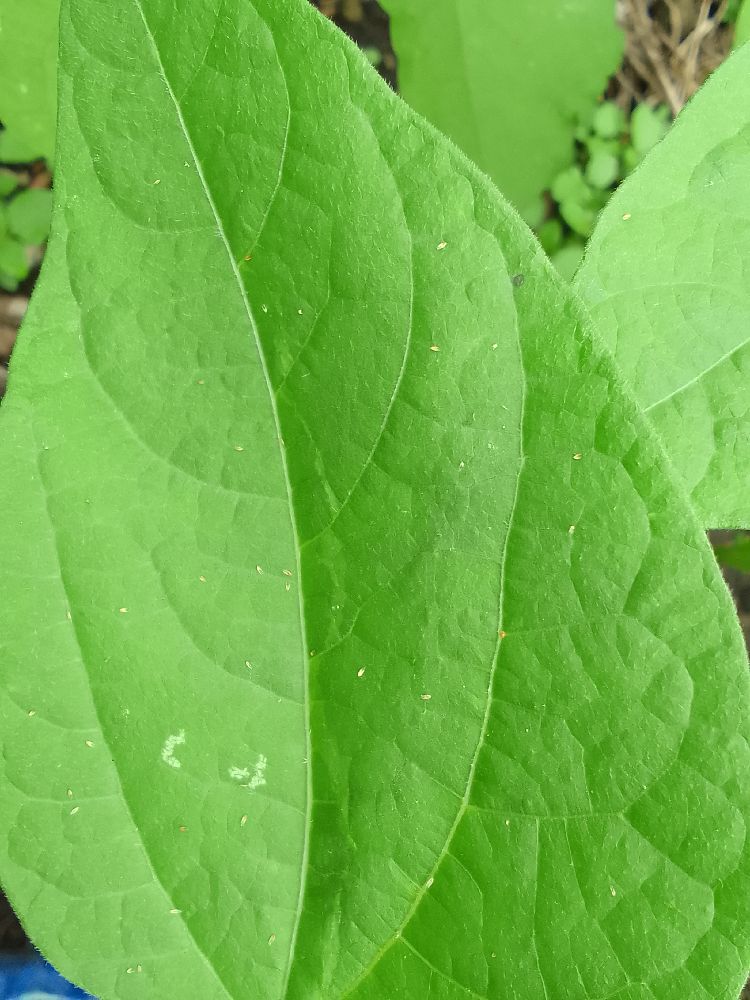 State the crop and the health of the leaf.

common bean, healthy
